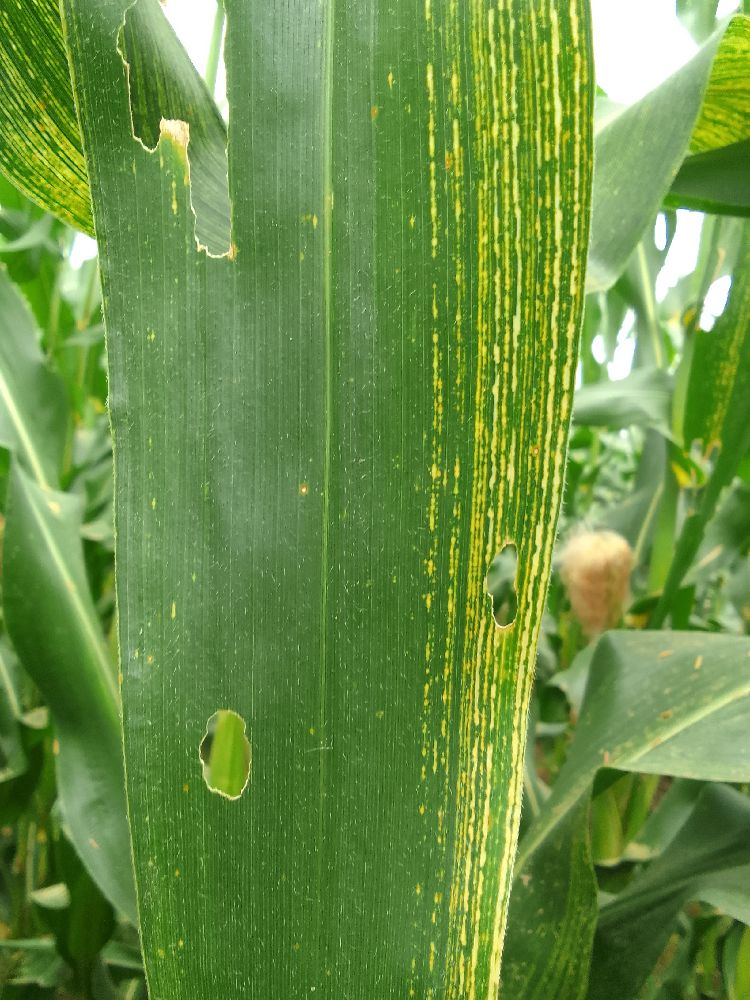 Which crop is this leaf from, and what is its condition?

maize, maize streak virus
